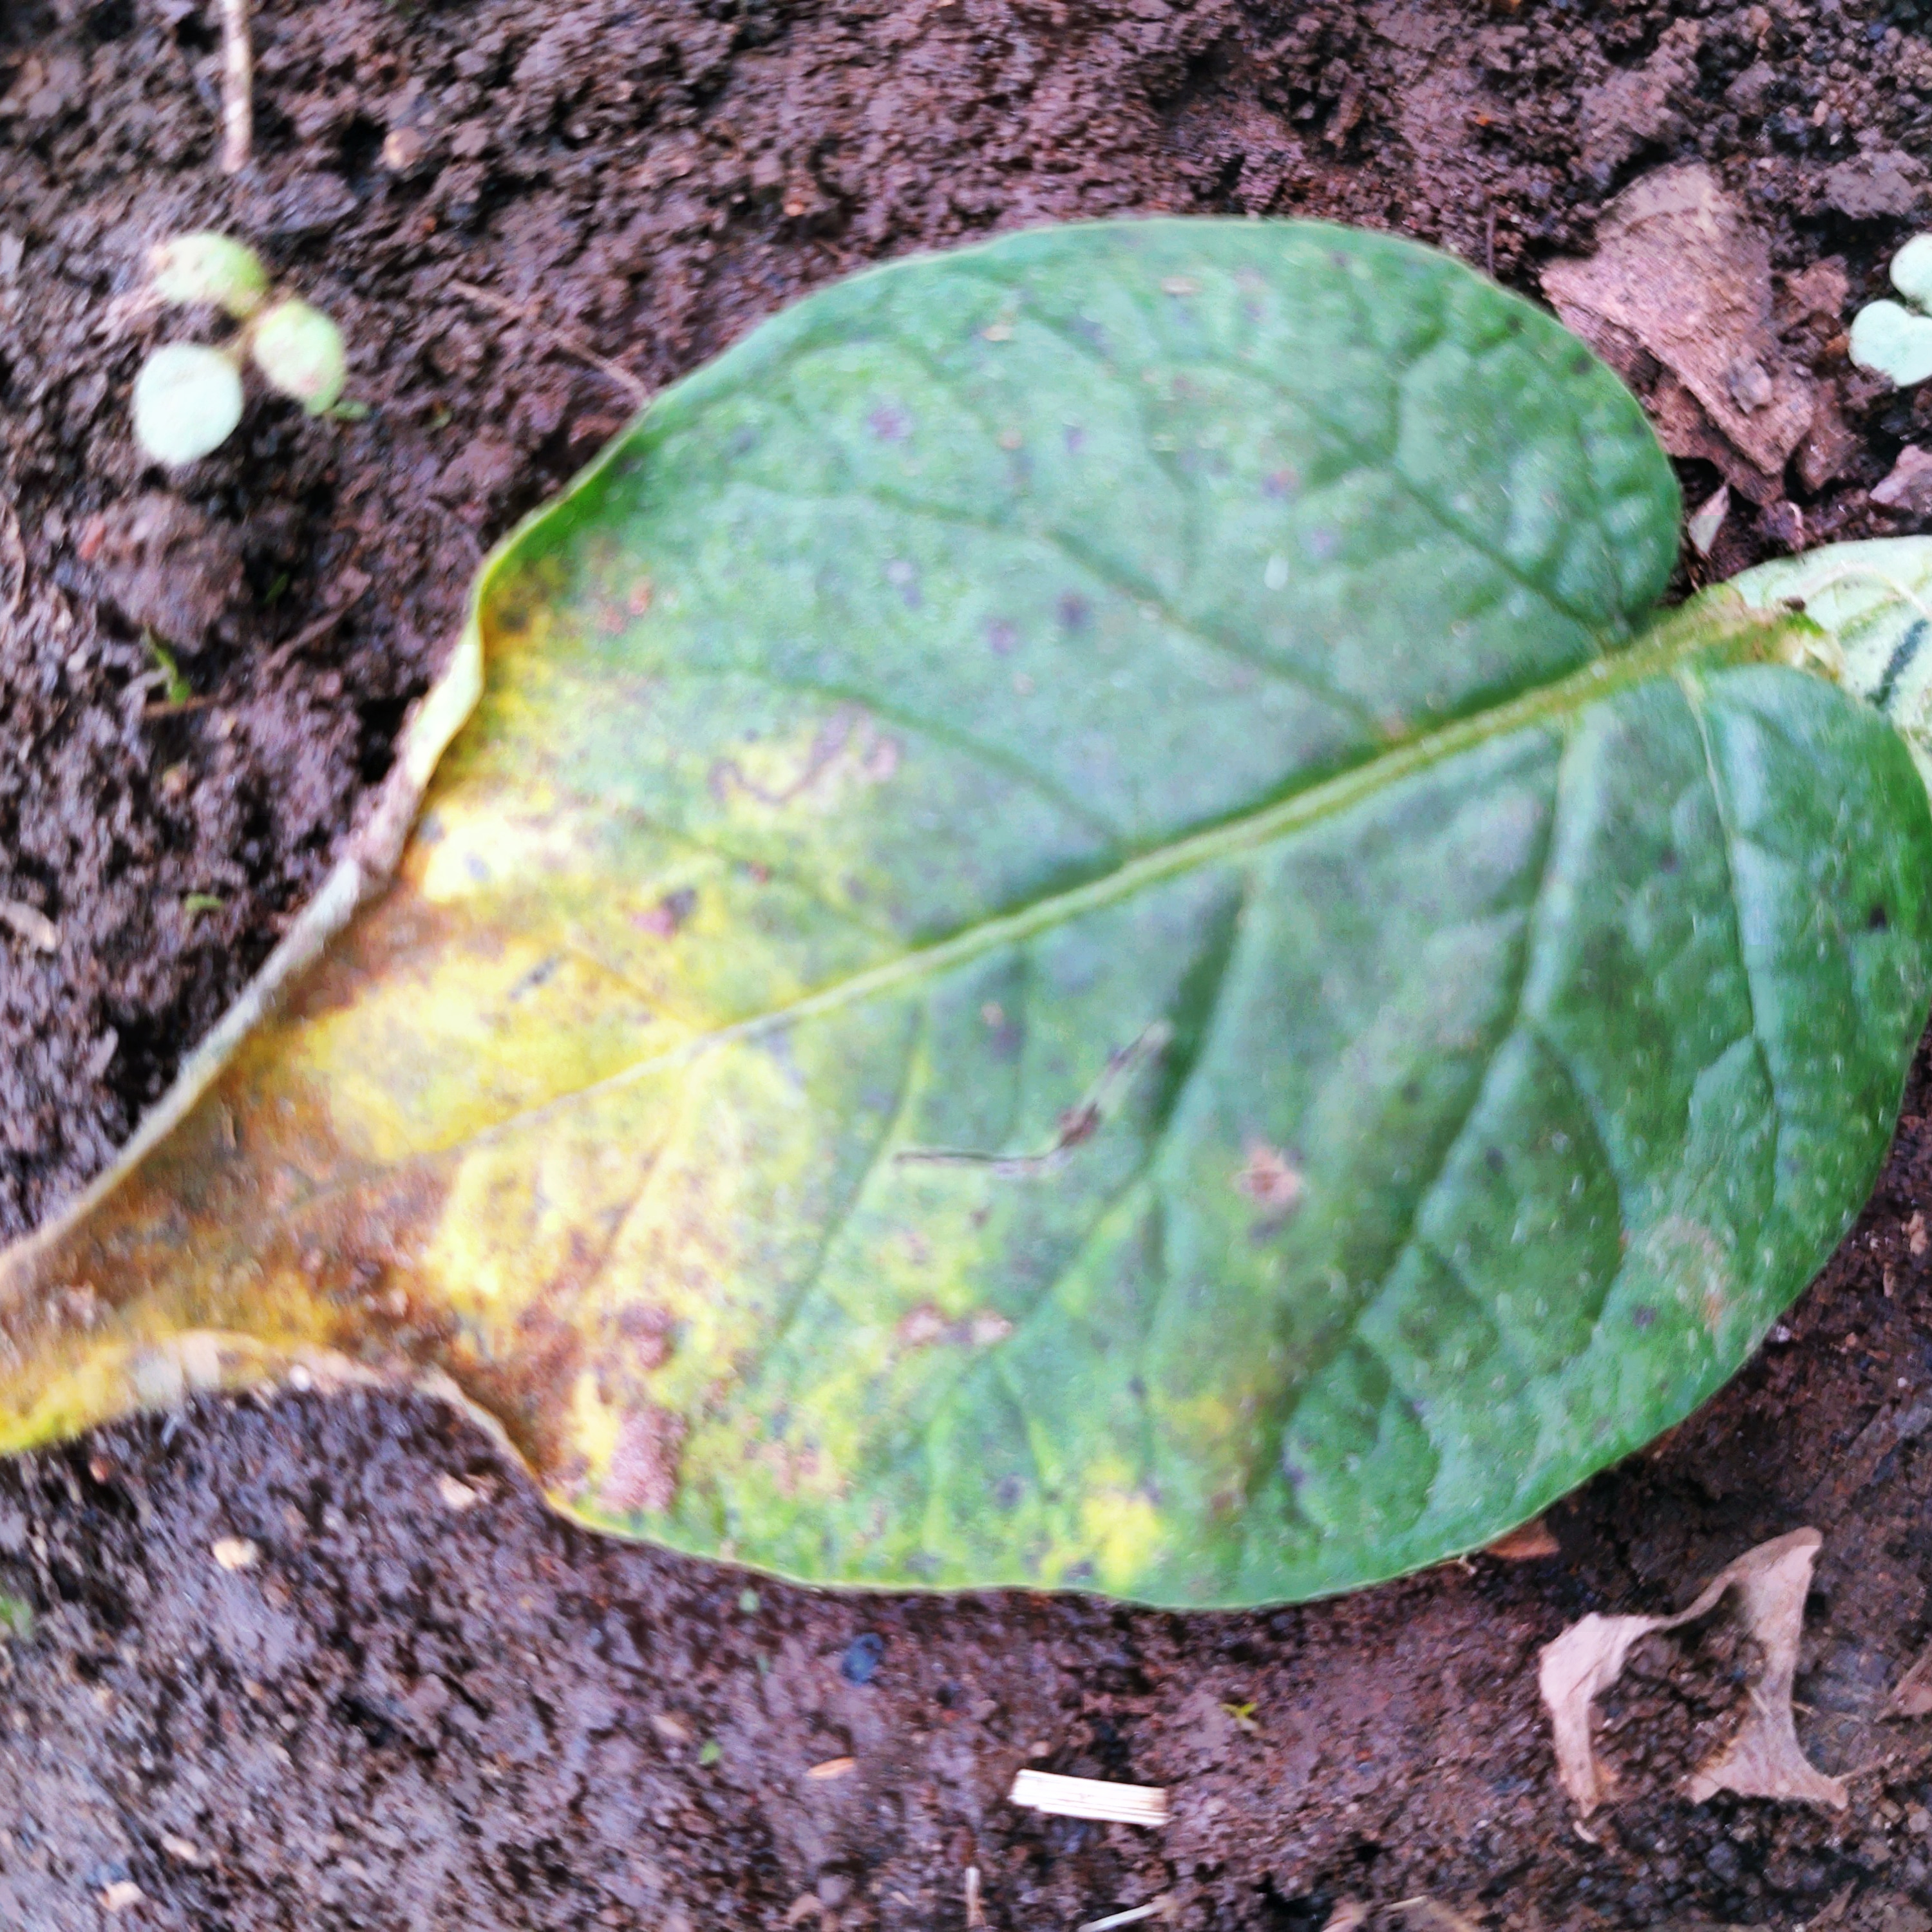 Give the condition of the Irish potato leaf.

late blight
